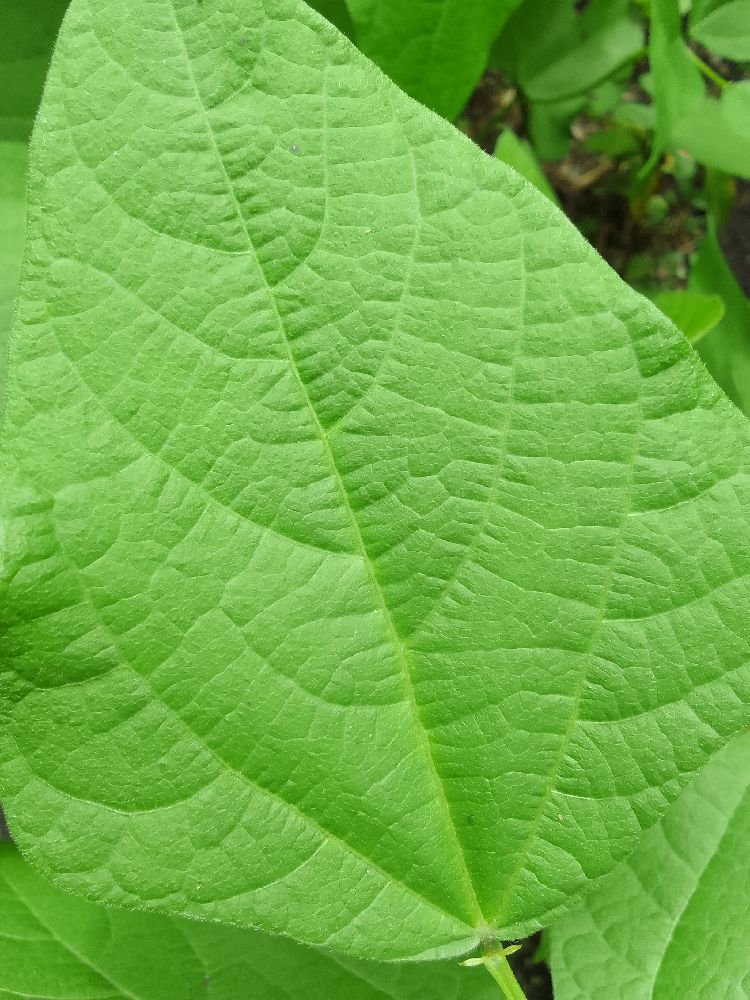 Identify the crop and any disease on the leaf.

common bean, healthy
